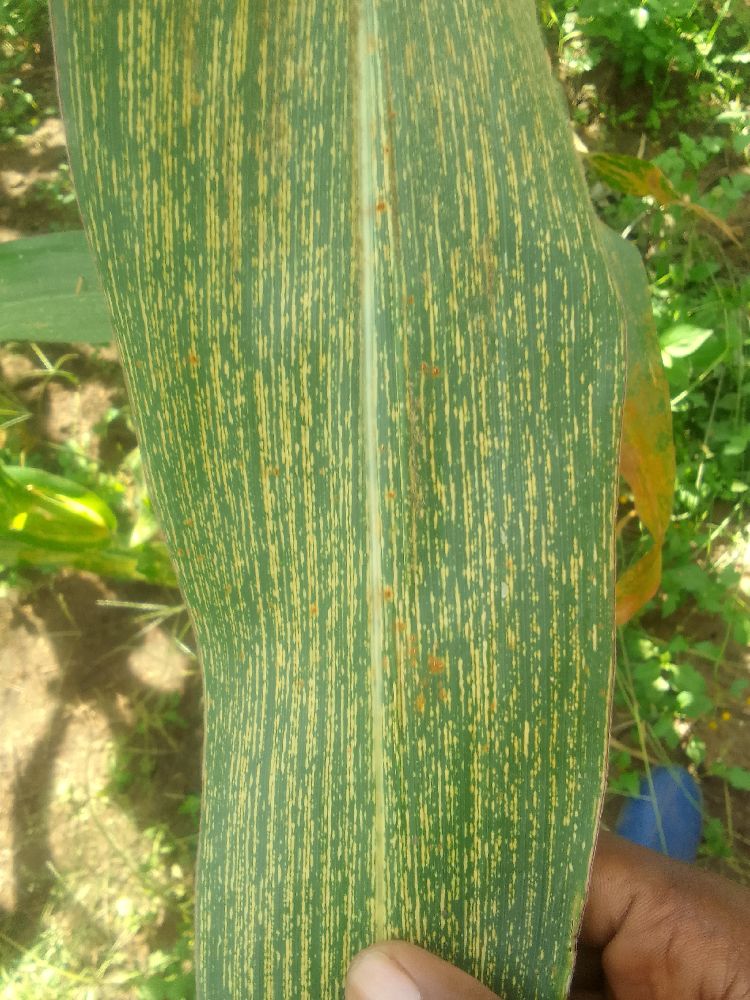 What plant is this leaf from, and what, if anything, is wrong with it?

maize, maize streak virus
